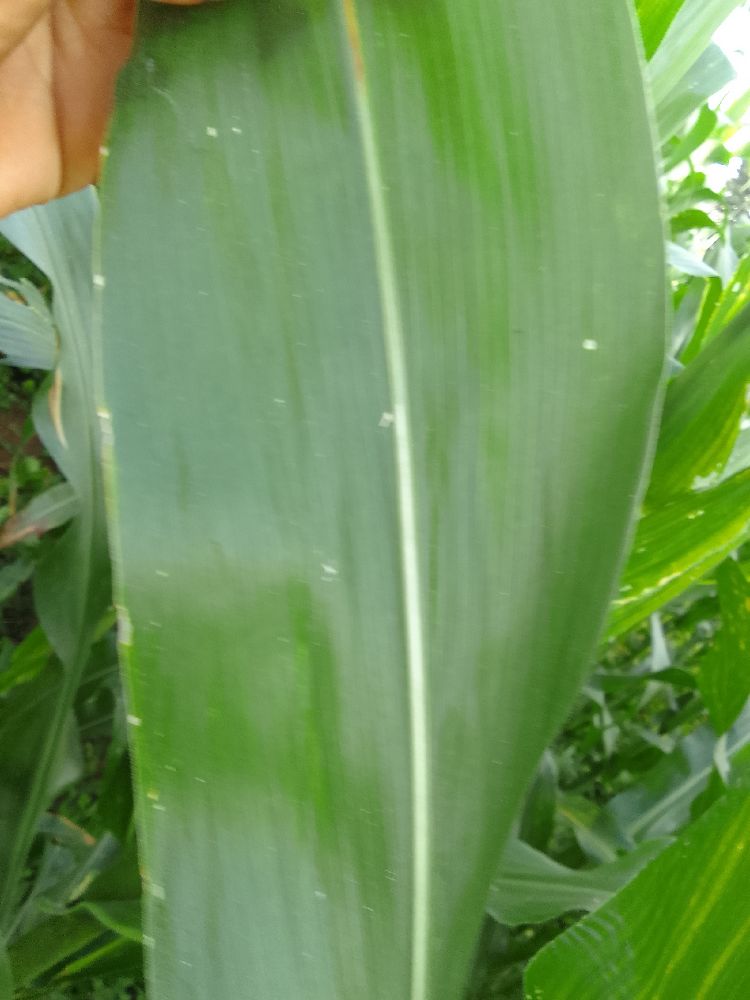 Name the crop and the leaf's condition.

maize, healthy
